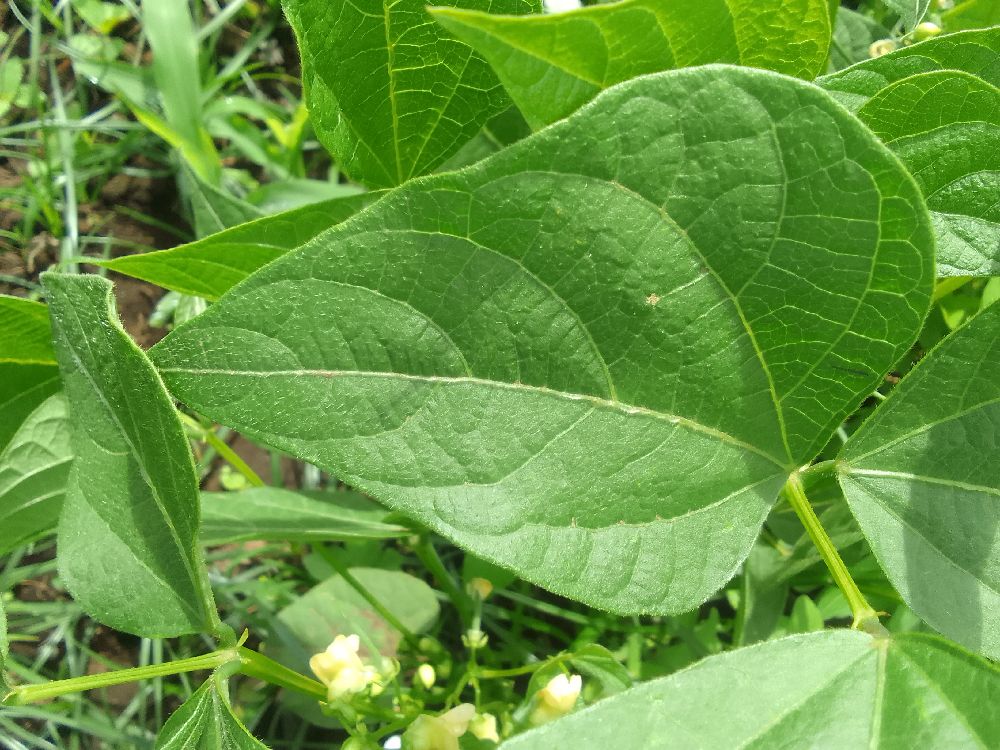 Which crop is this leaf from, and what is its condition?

common bean, healthy
